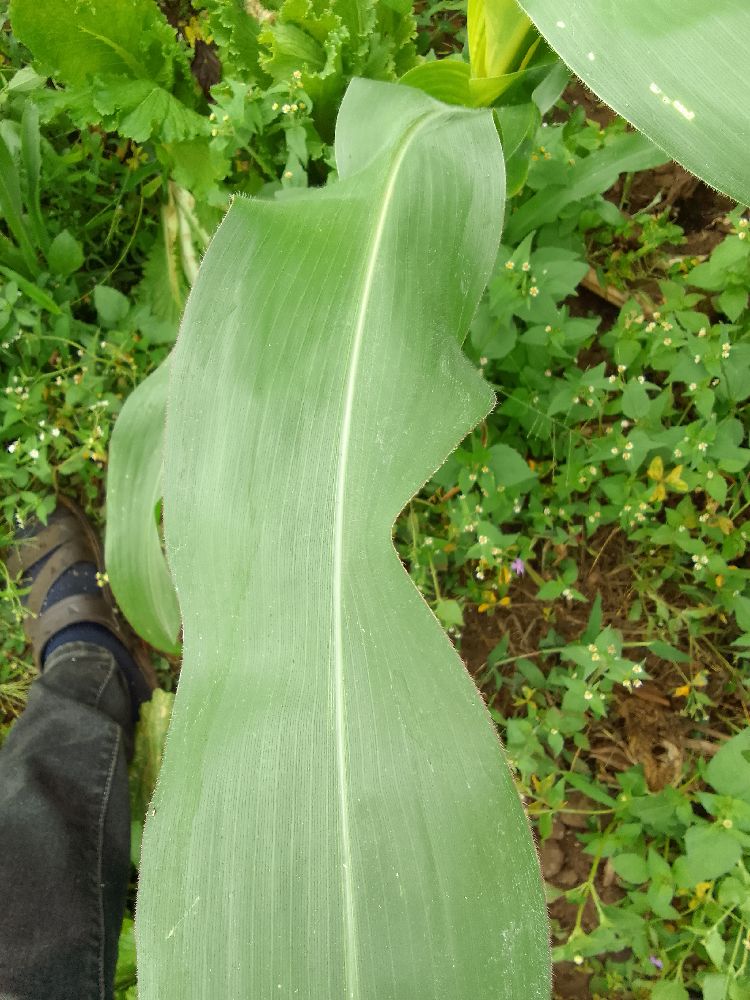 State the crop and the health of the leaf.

maize, healthy
